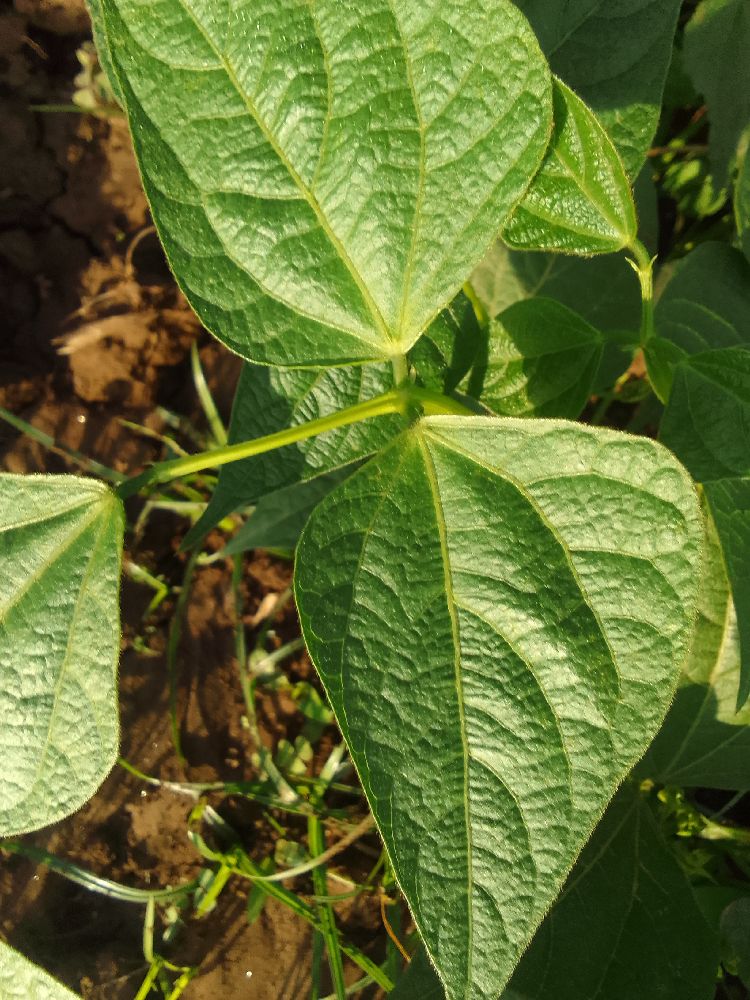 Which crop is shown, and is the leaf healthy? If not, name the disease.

common bean, healthy
